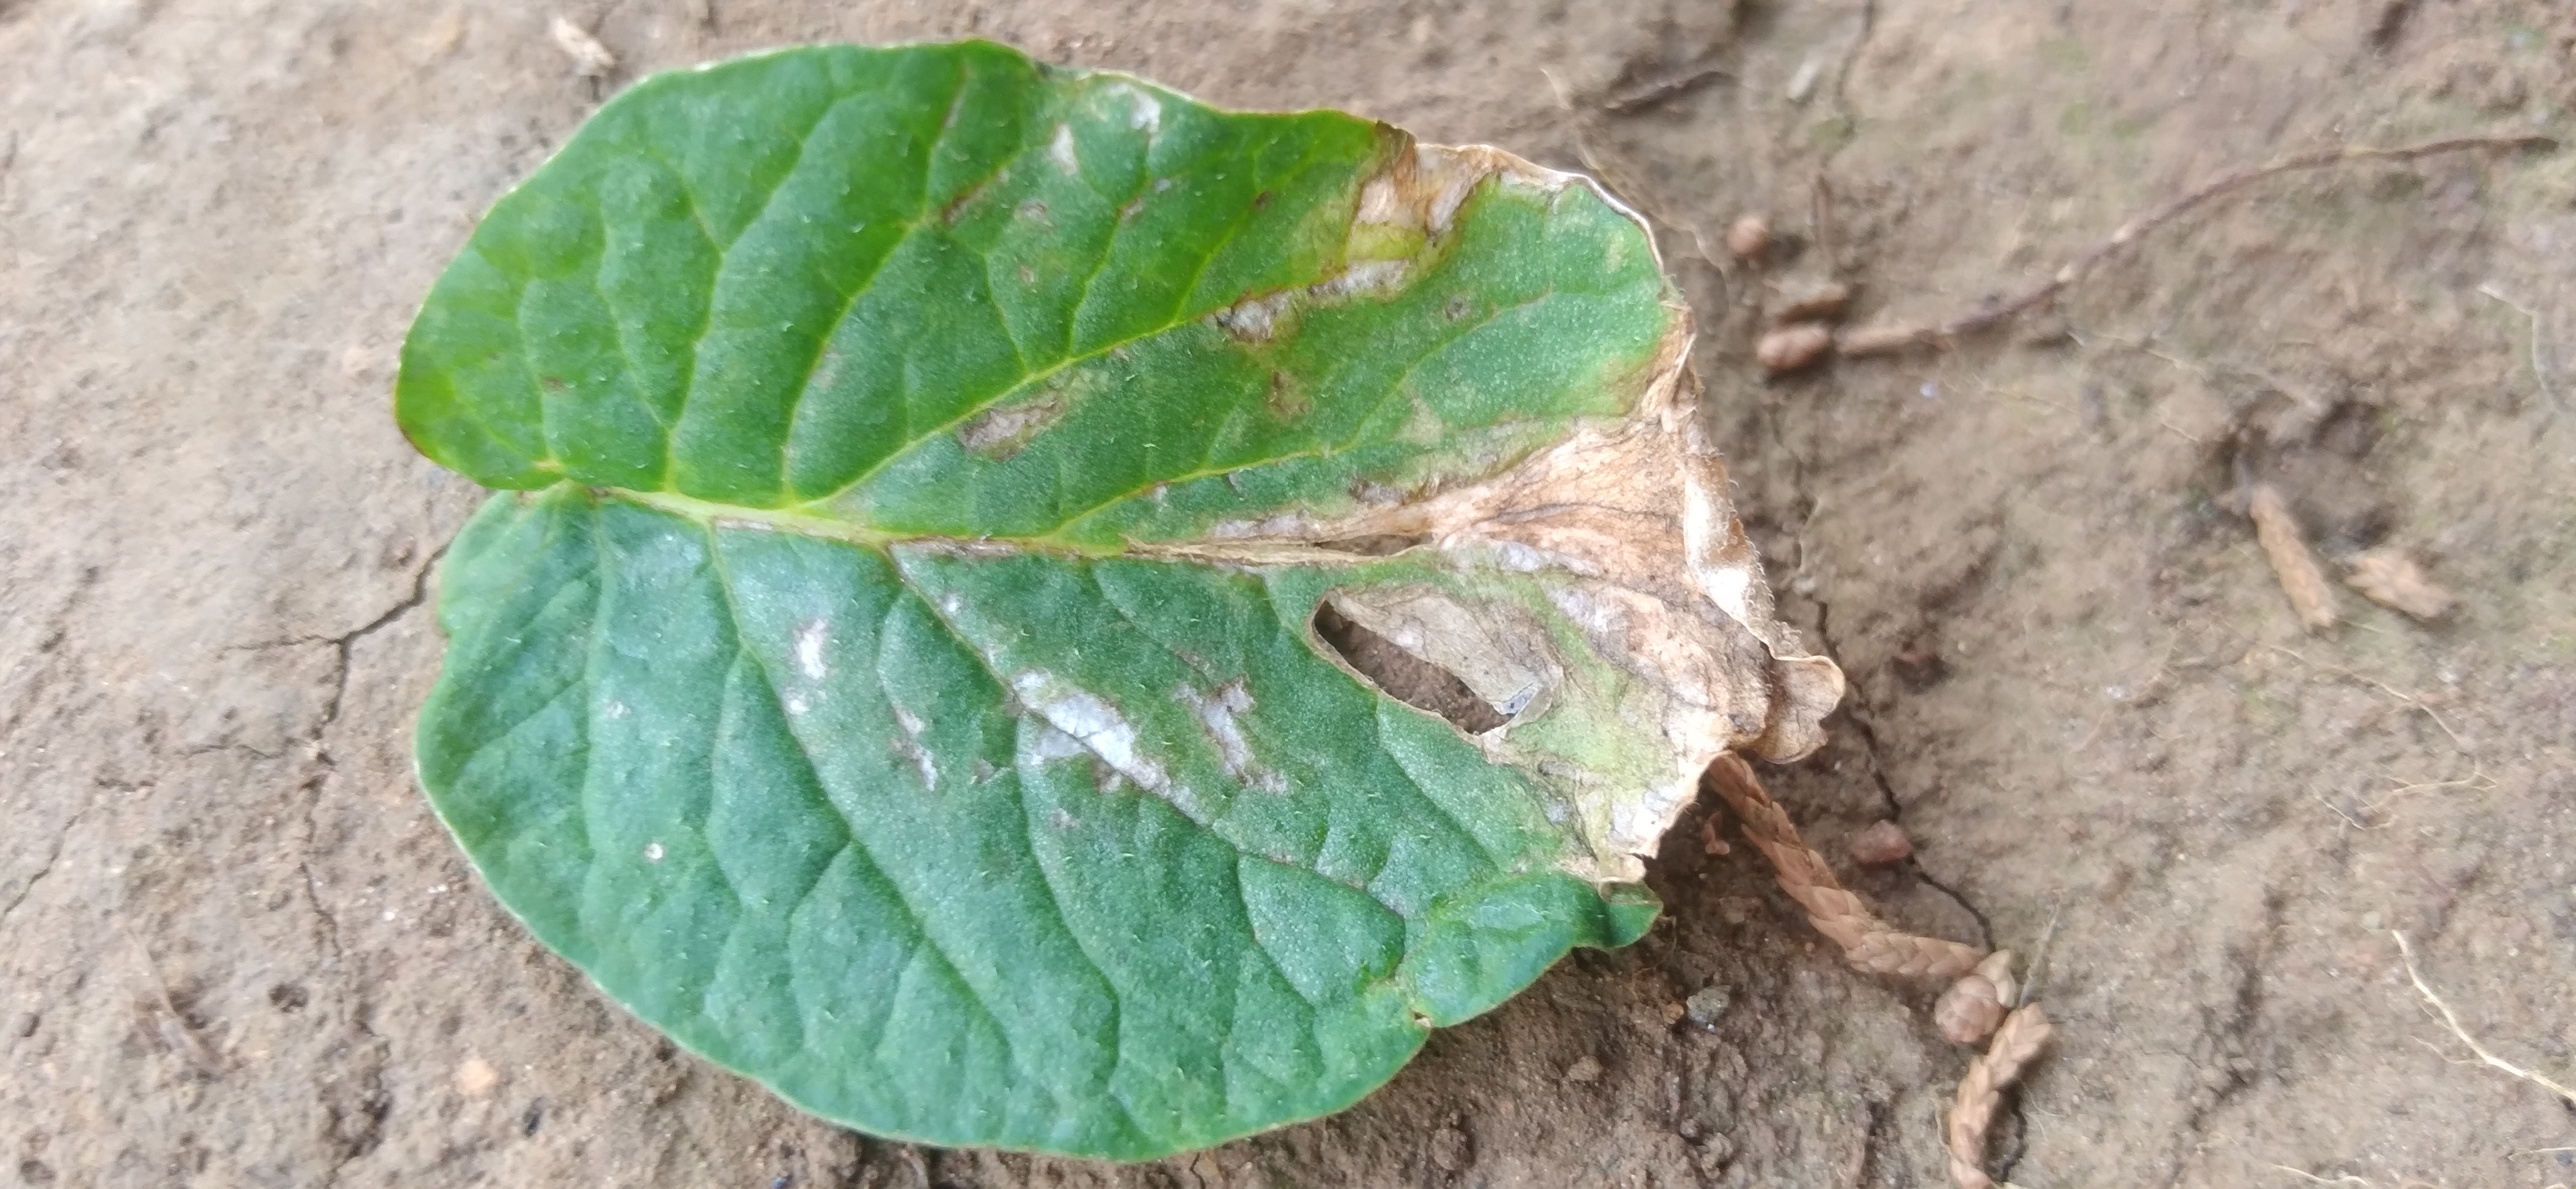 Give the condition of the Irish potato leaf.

early blight
